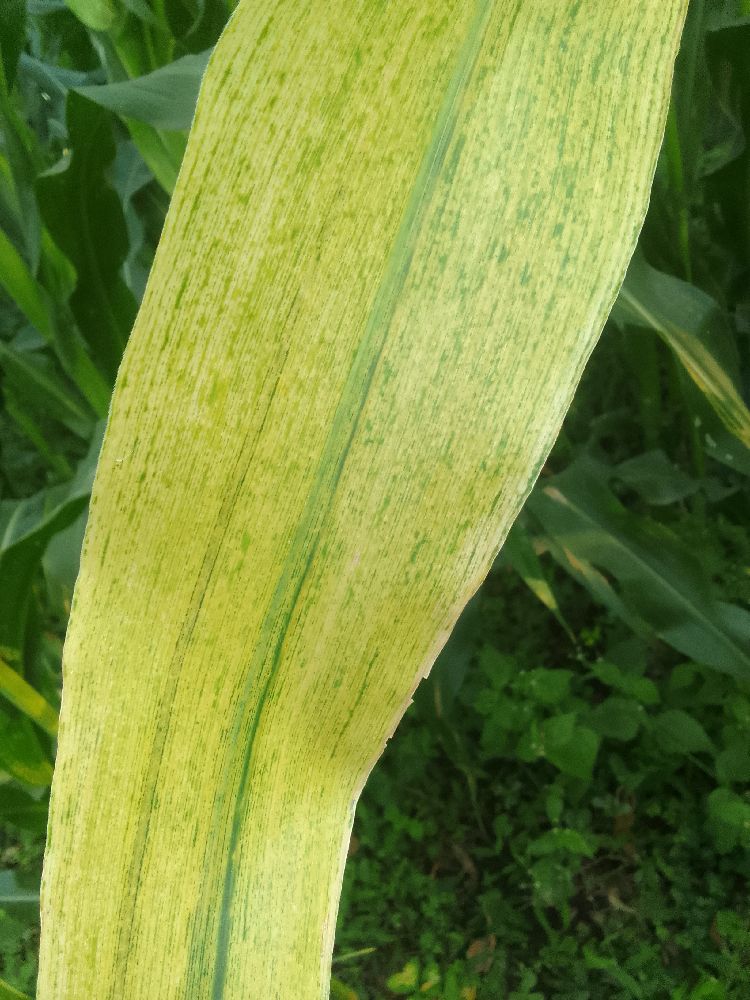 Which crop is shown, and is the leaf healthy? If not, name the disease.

maize, maize lethal necrosis
